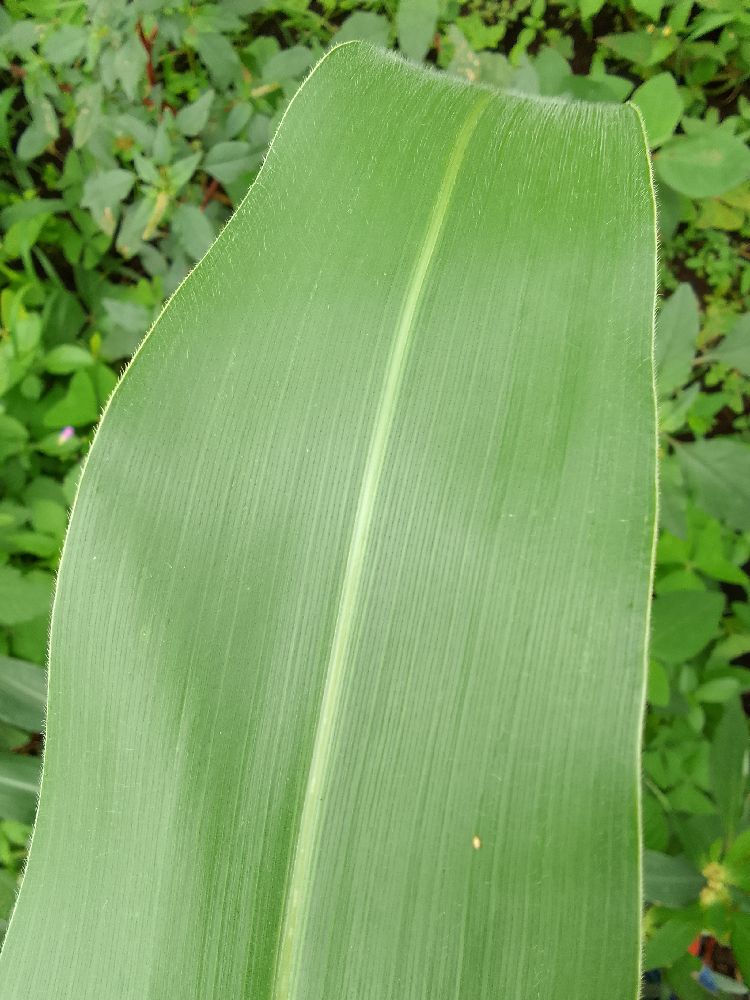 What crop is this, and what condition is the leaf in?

maize, healthy
